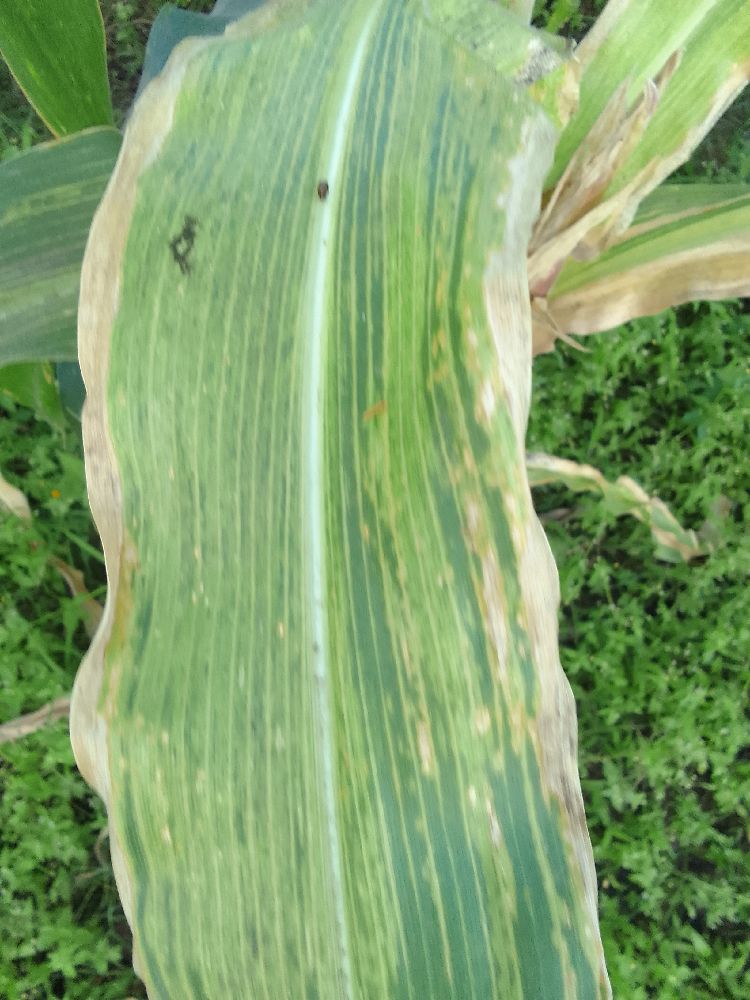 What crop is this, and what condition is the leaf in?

maize, maize lethal necrosis
